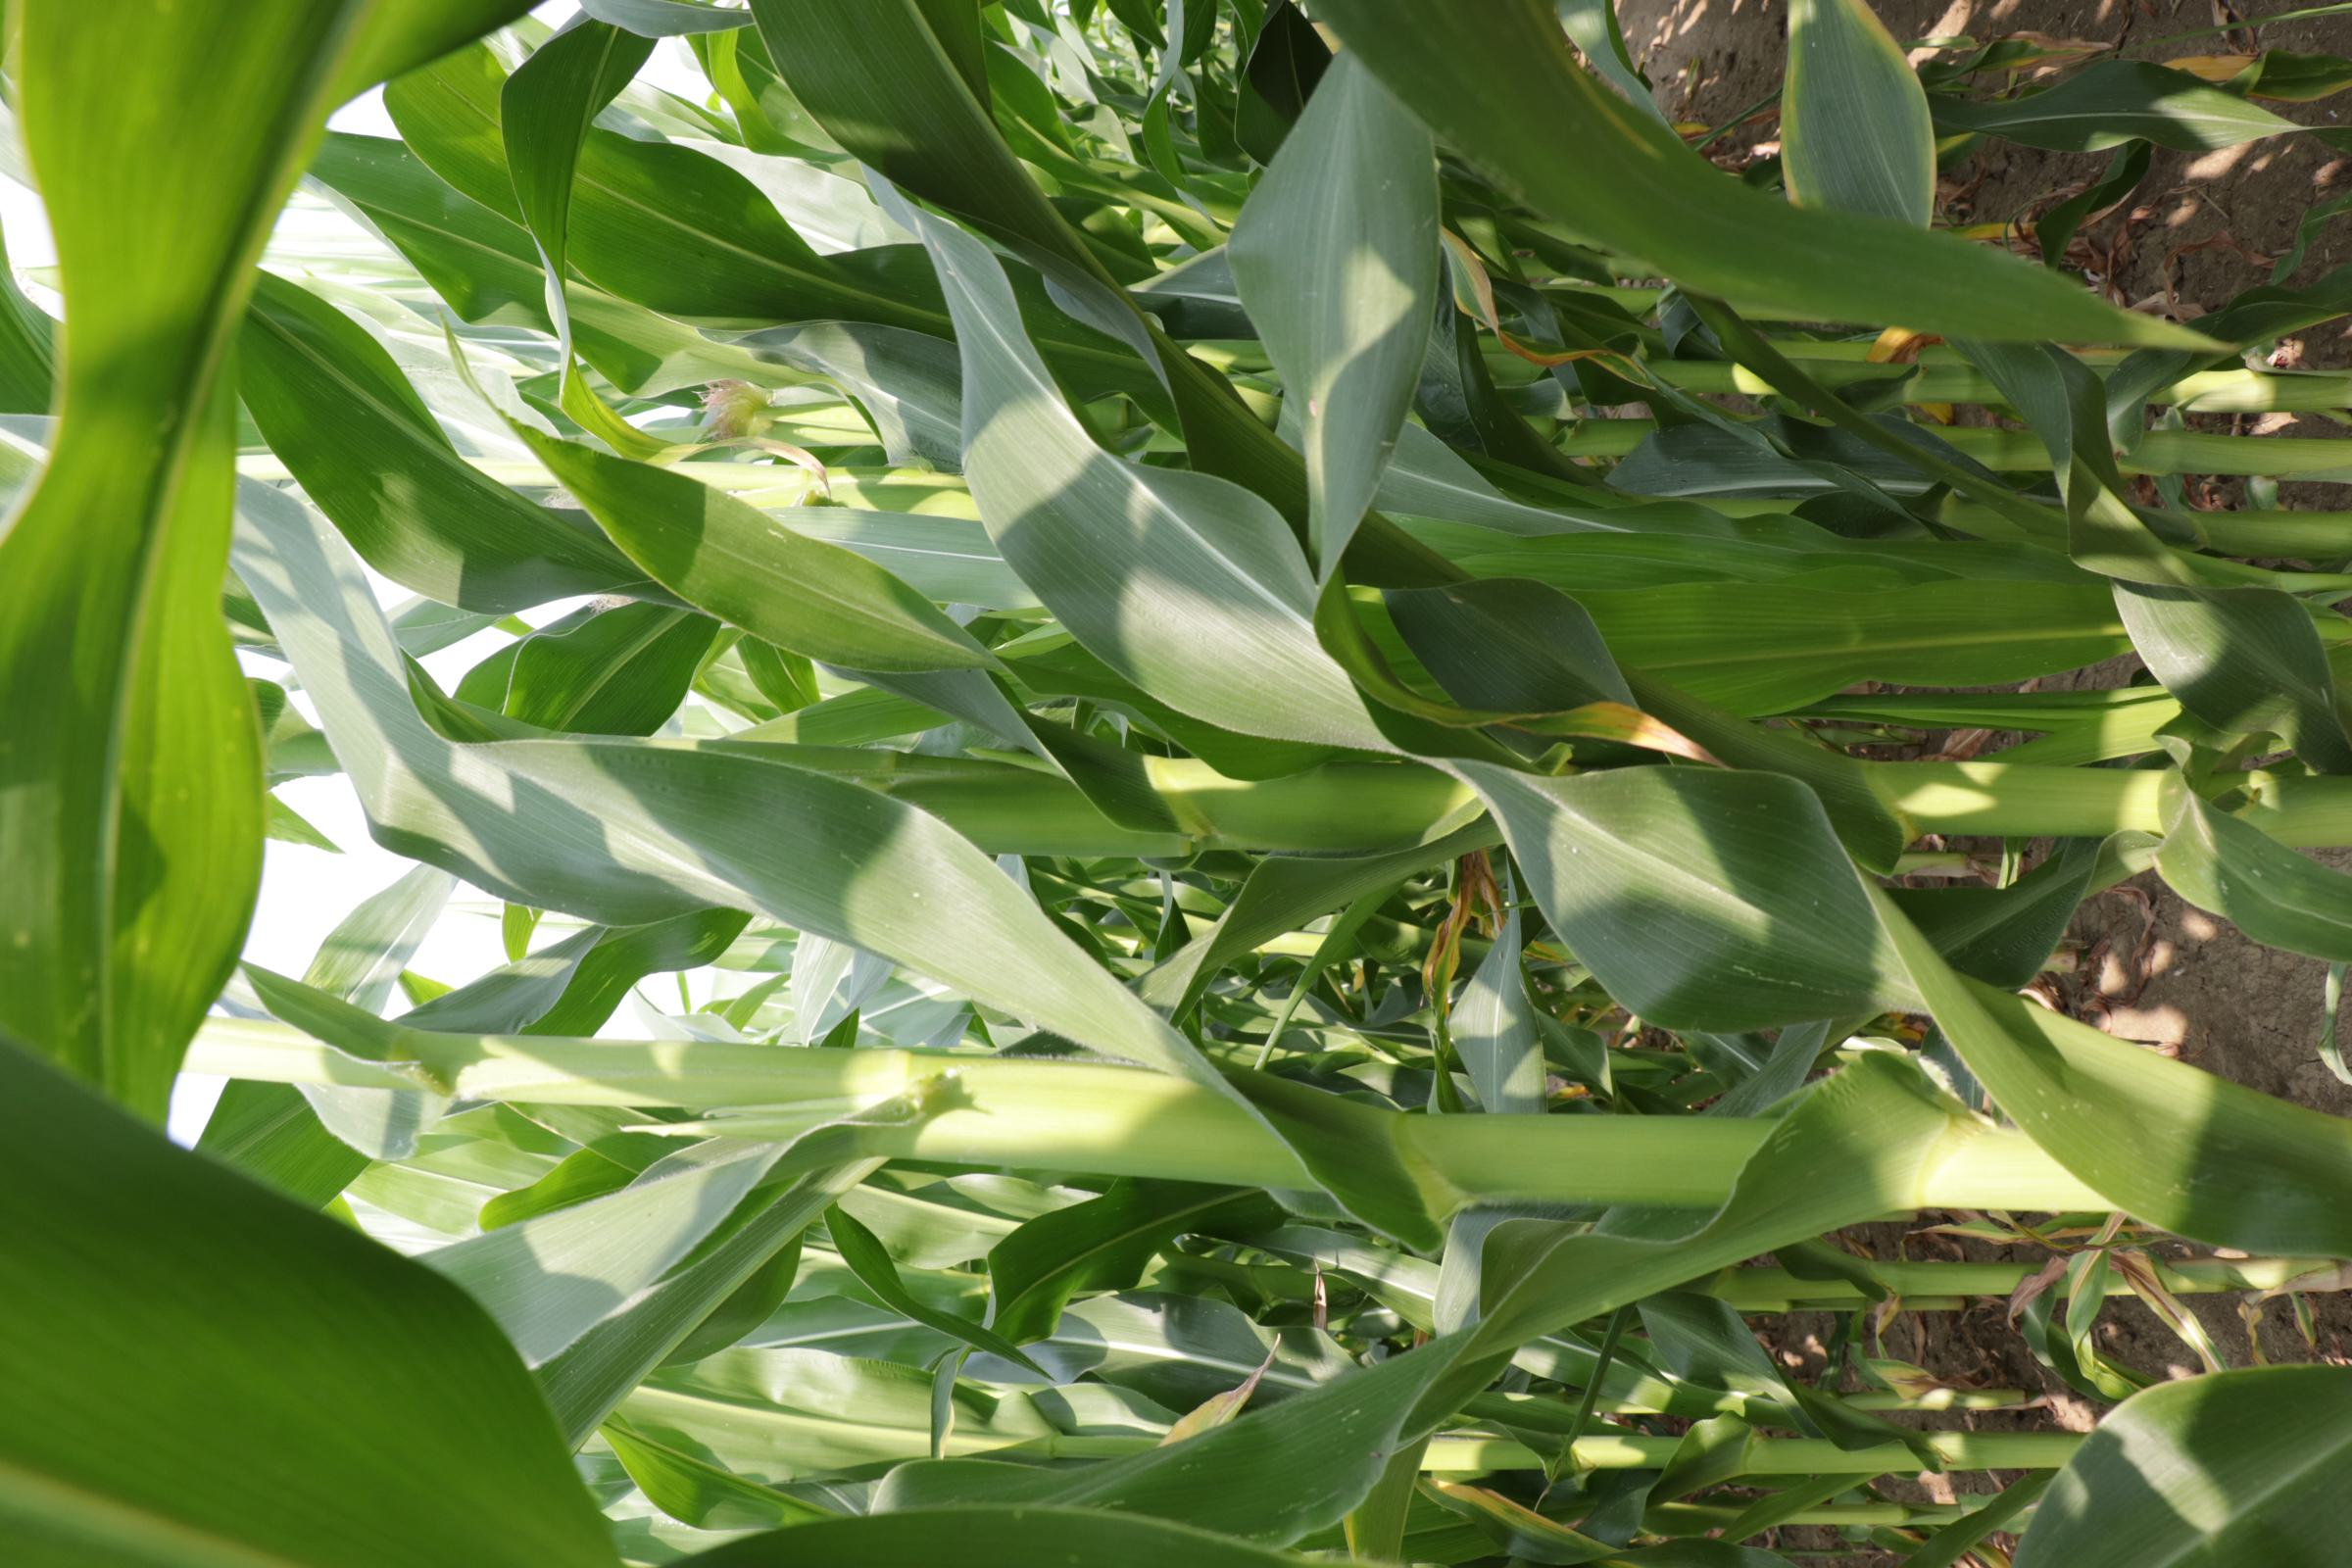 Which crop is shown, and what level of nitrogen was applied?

maize, full nitrogen fertilisation
